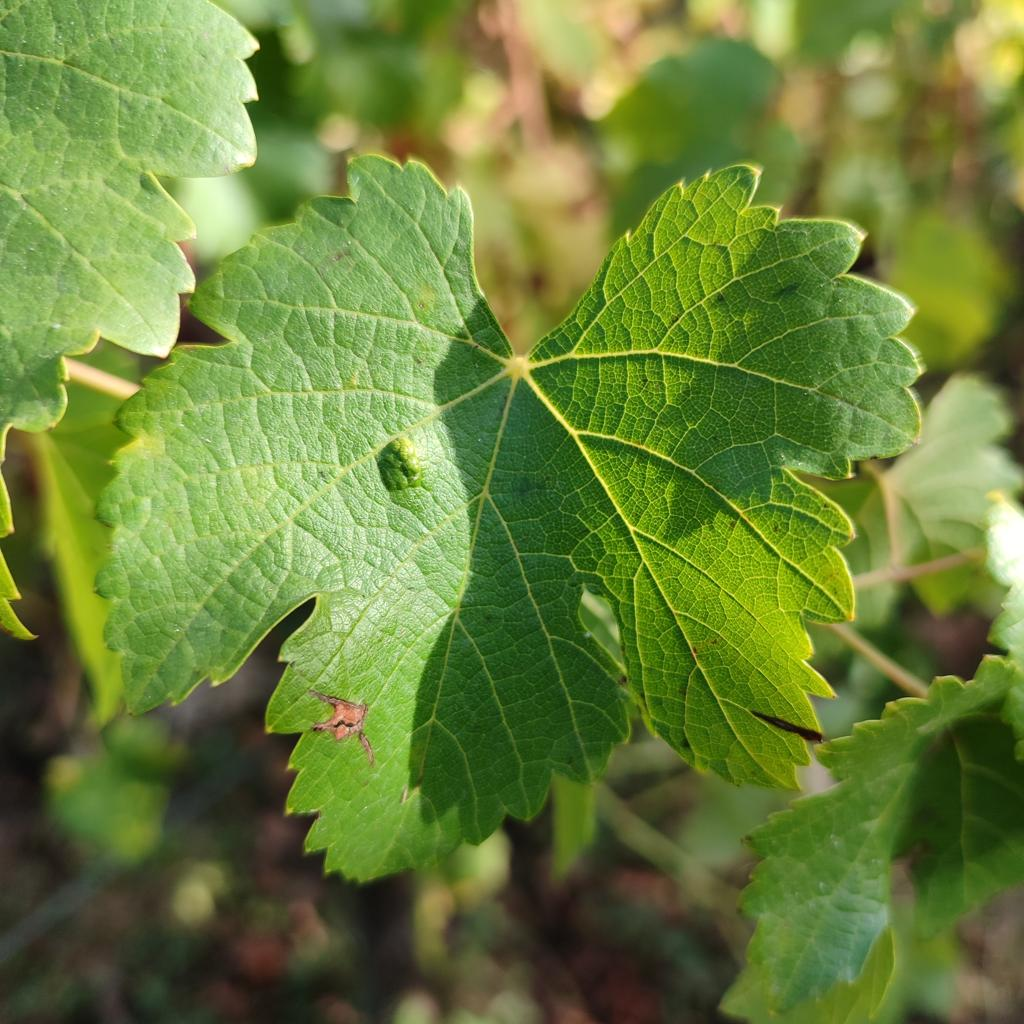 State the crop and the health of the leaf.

grapevine, erineum mite
